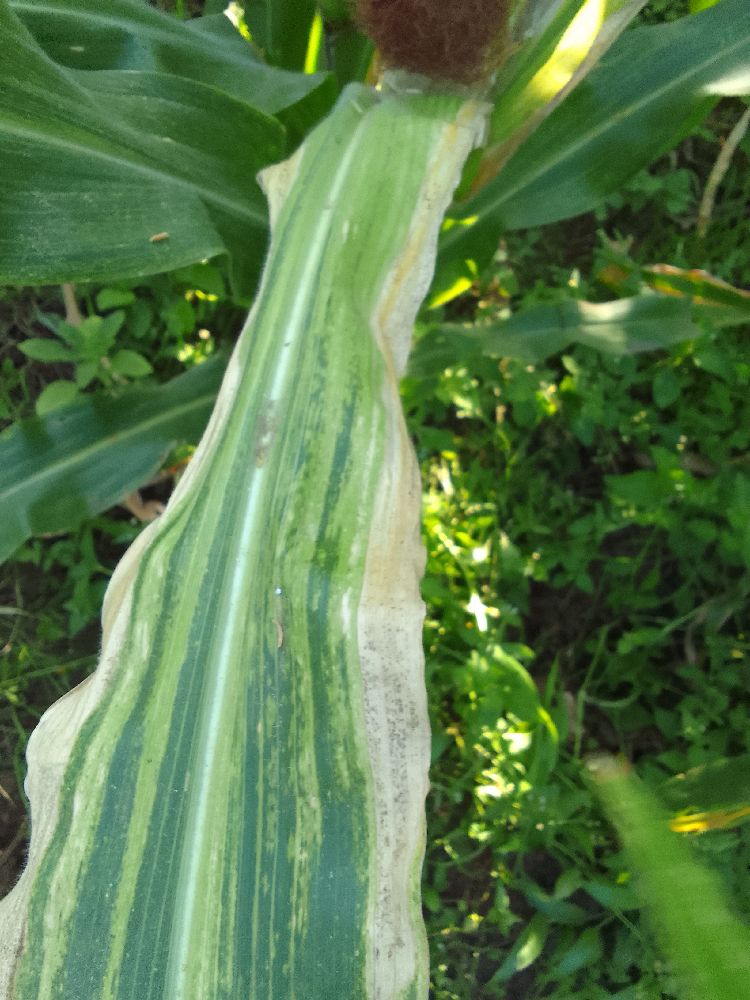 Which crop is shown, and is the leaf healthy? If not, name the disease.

maize, maize lethal necrosis
